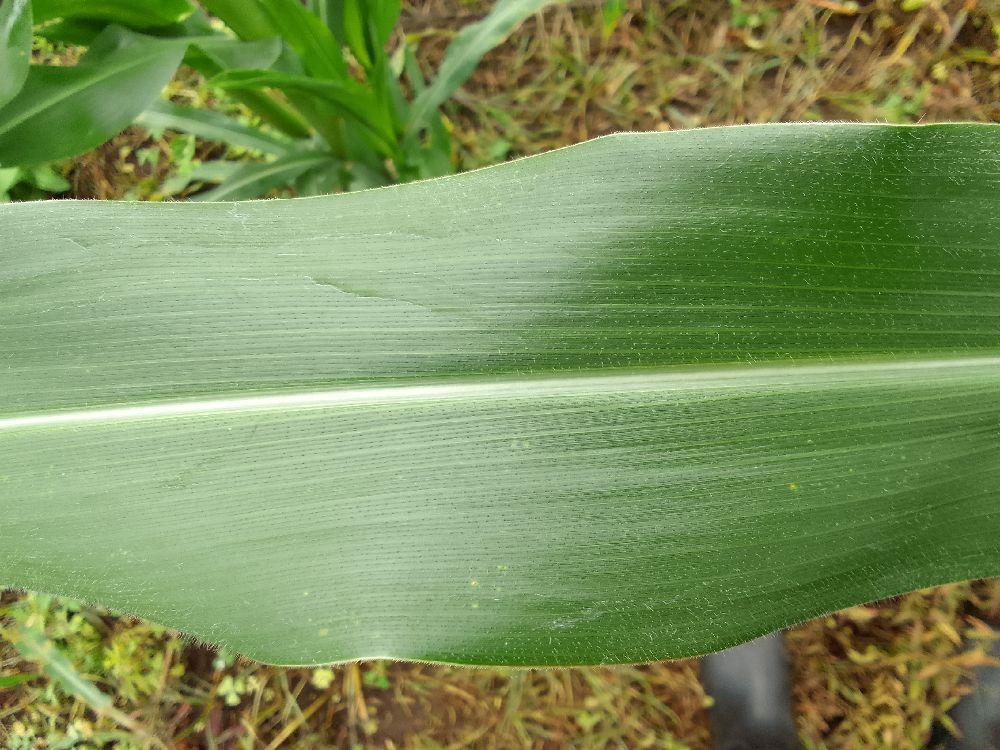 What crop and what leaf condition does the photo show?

maize, healthy
